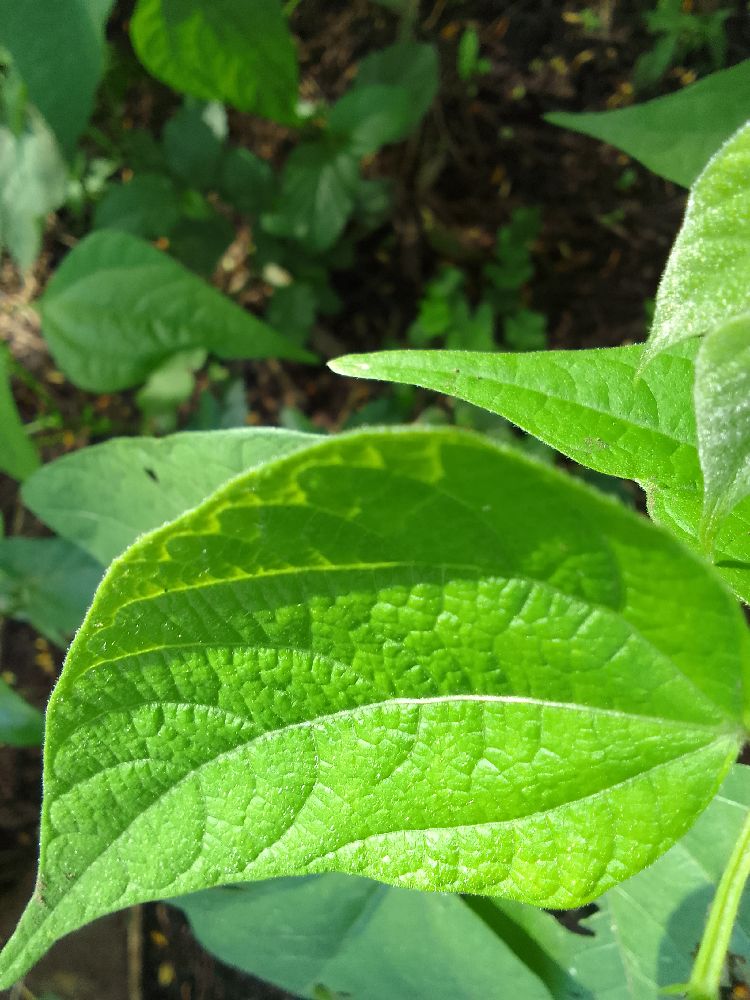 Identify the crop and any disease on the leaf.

common bean, healthy
